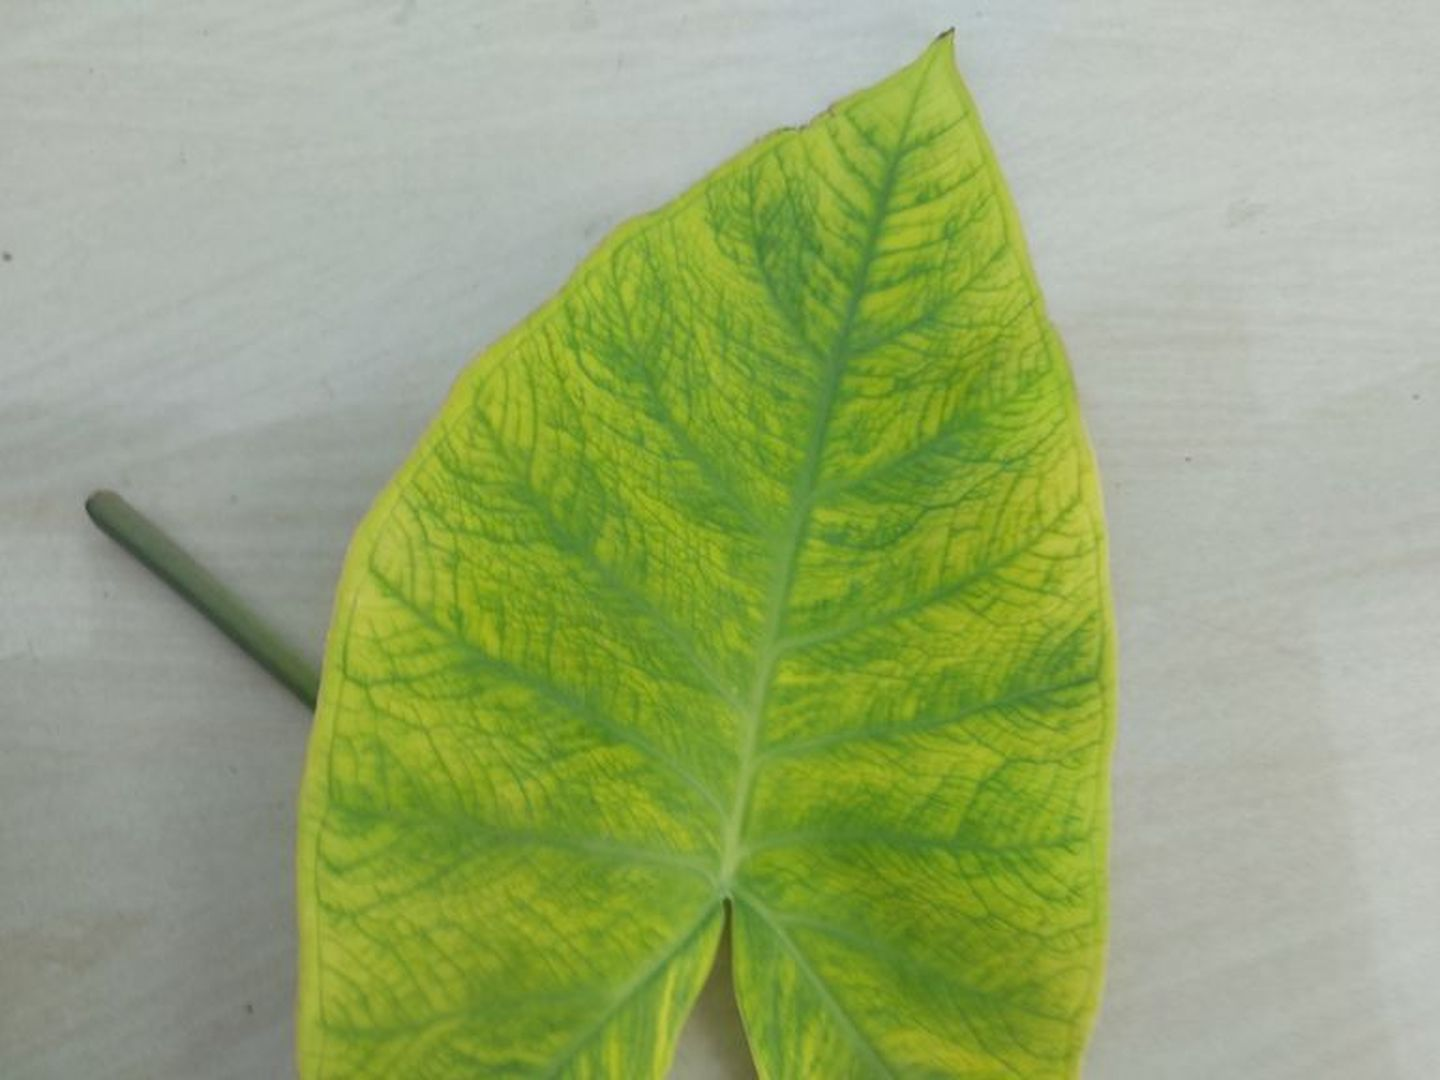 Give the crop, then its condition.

taro, mosaic
